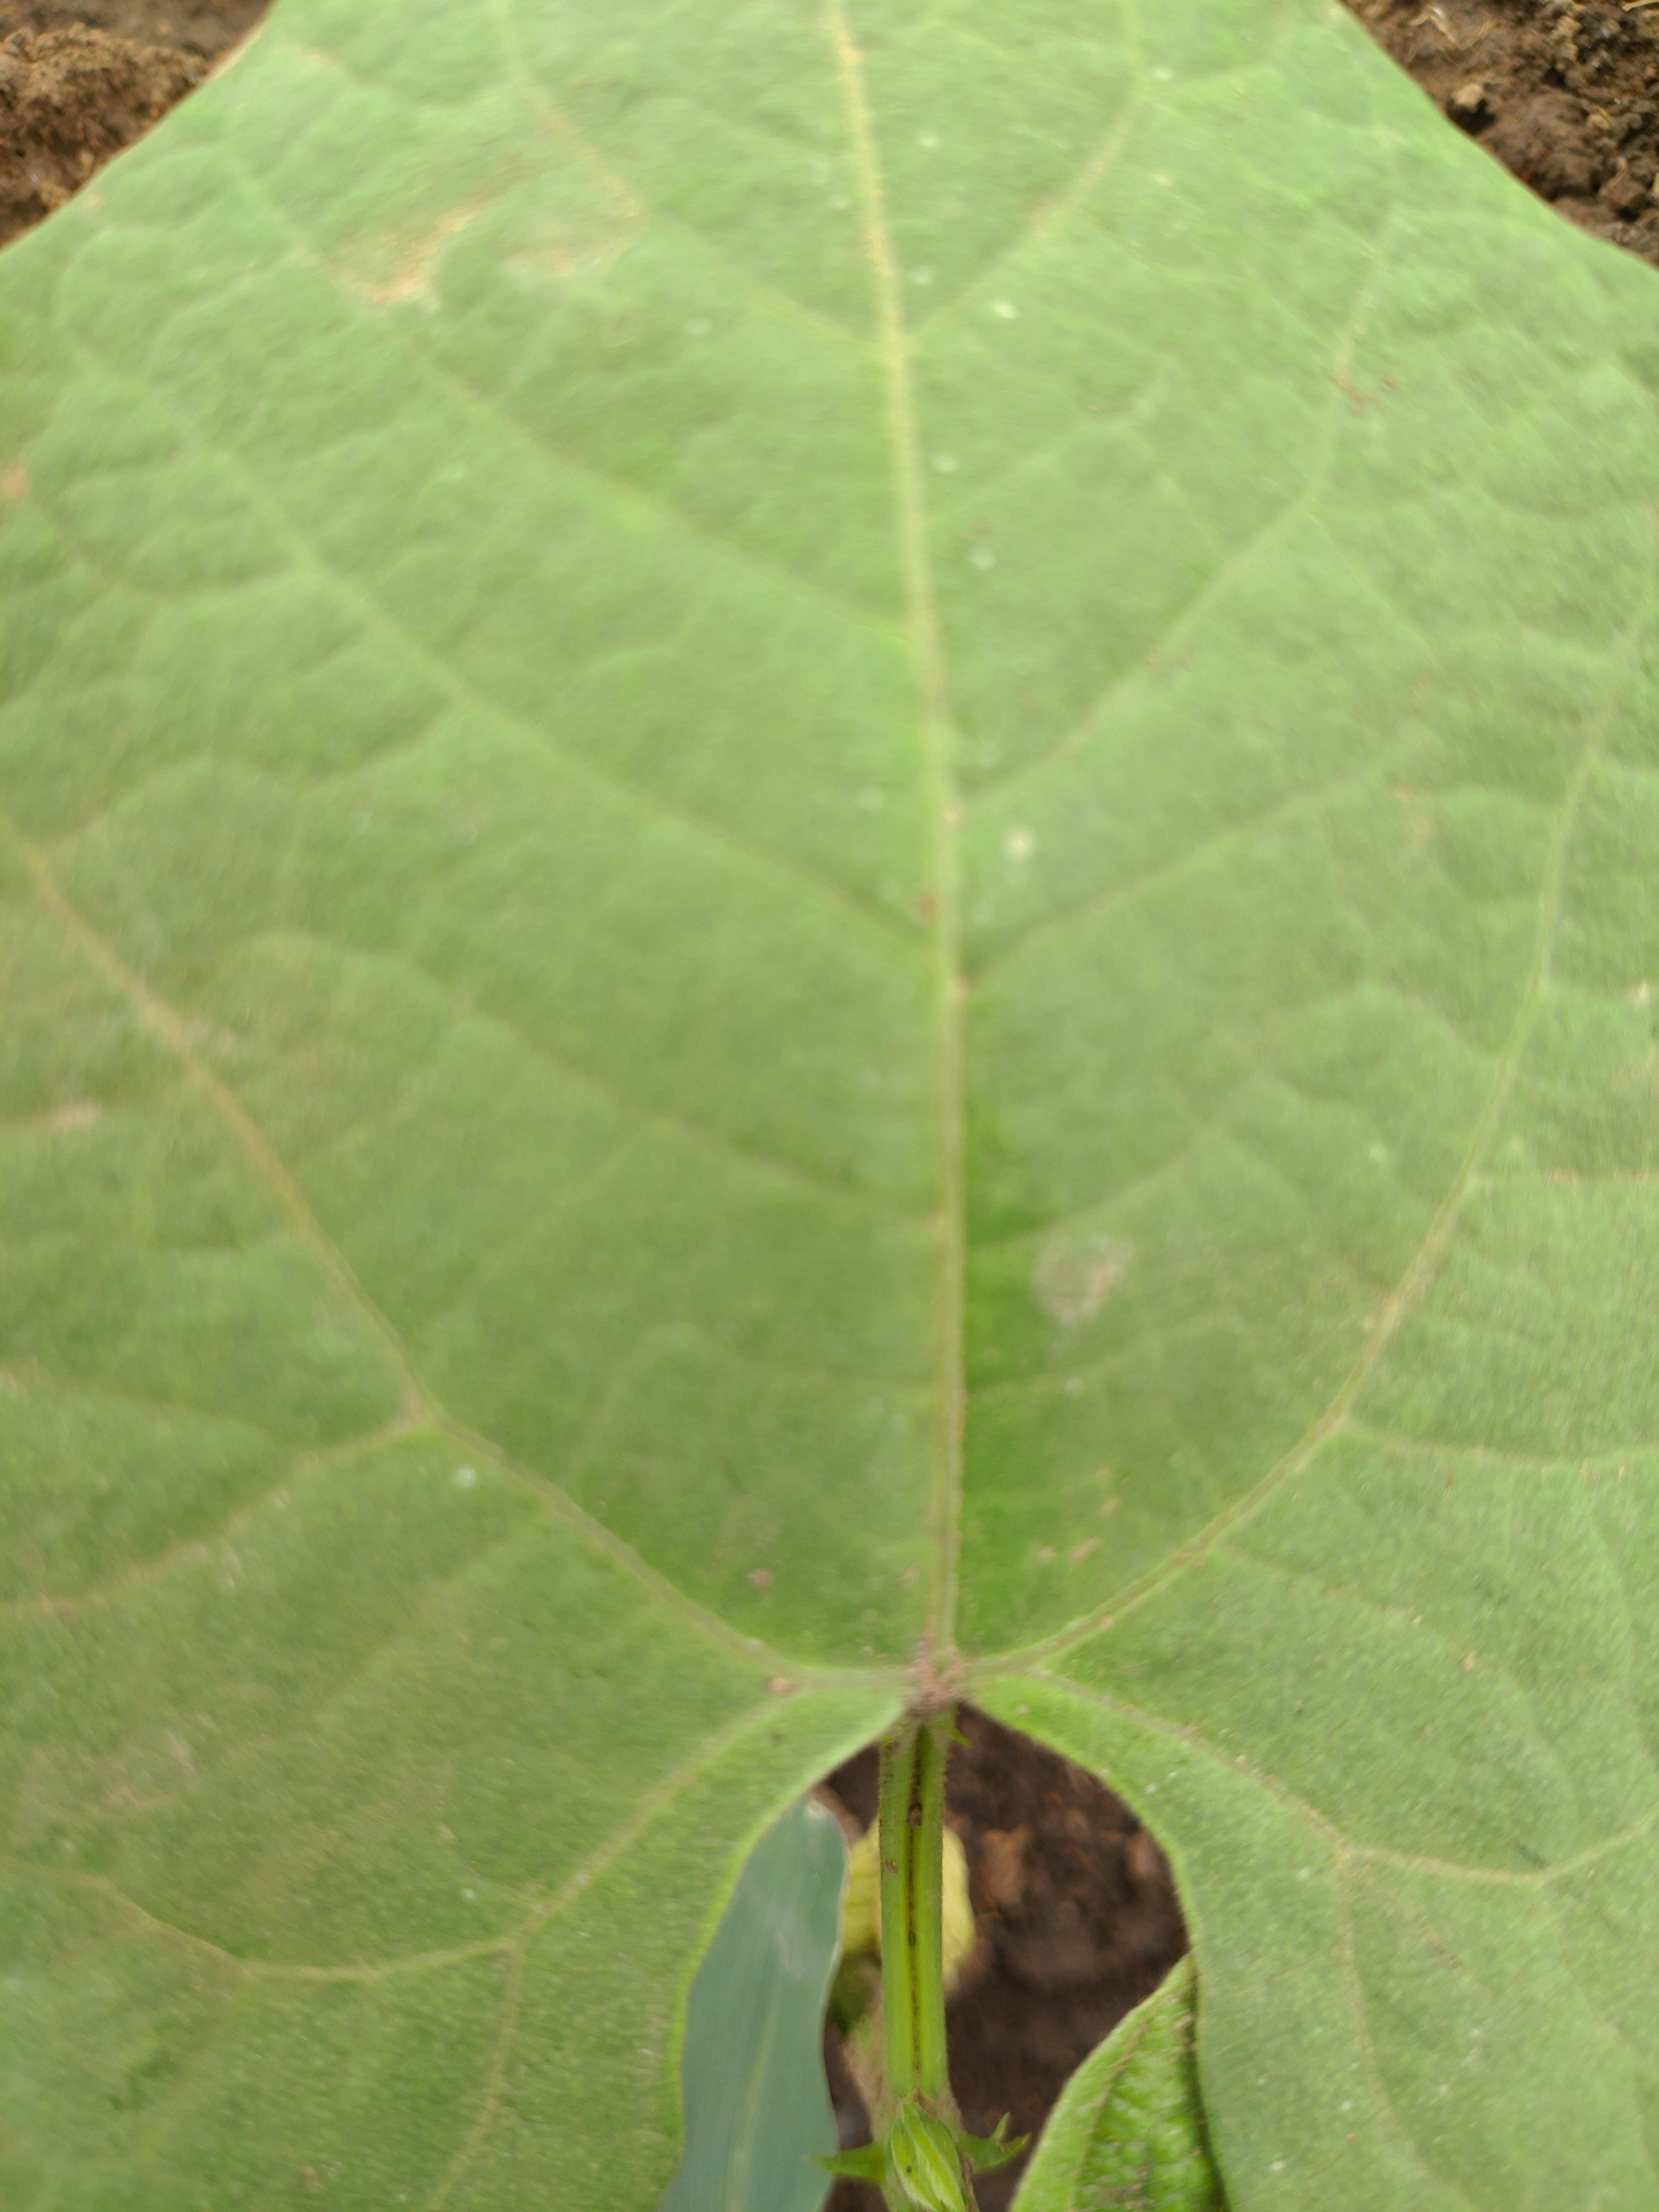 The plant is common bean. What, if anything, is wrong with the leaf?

healthy
